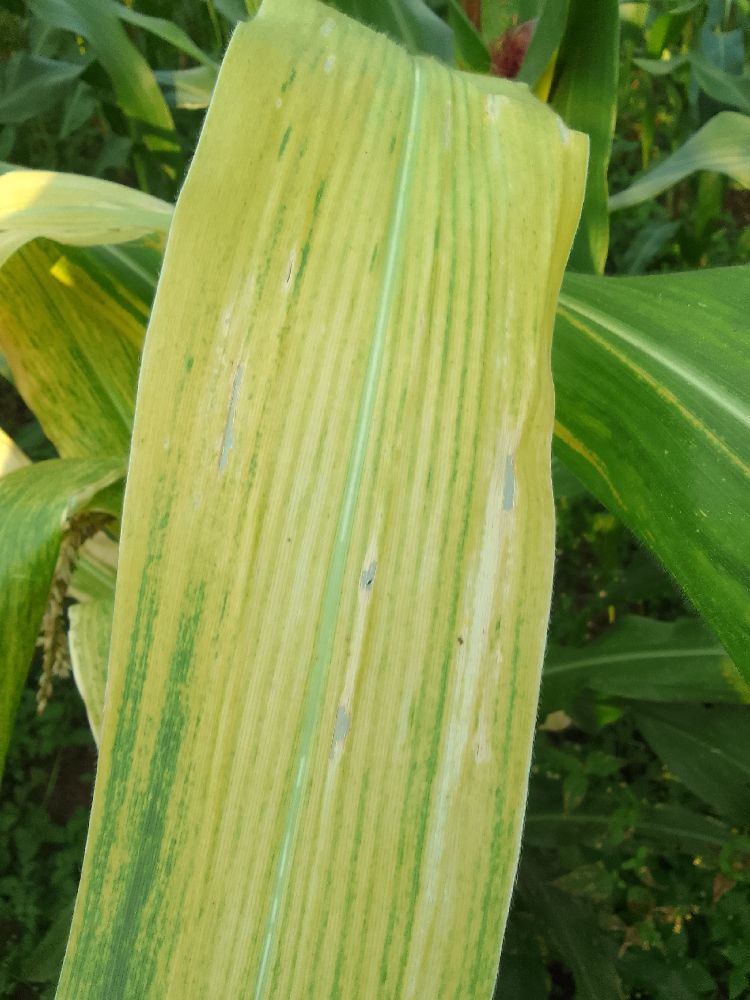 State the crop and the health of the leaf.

maize, maize lethal necrosis
